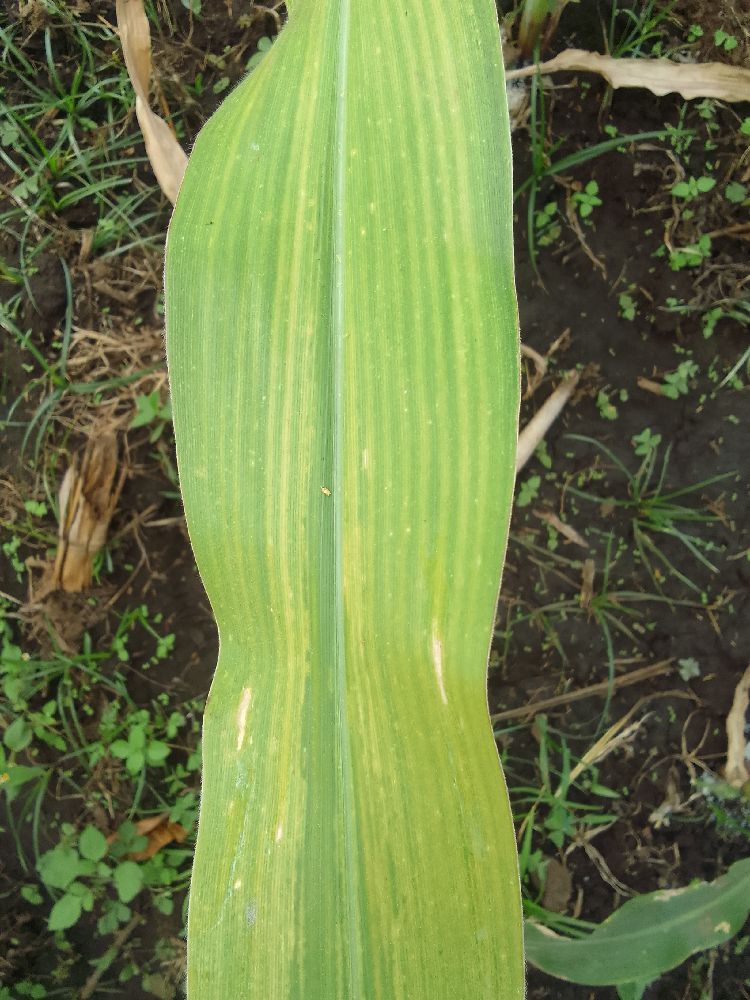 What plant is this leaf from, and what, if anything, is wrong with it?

maize, maize lethal necrosis
